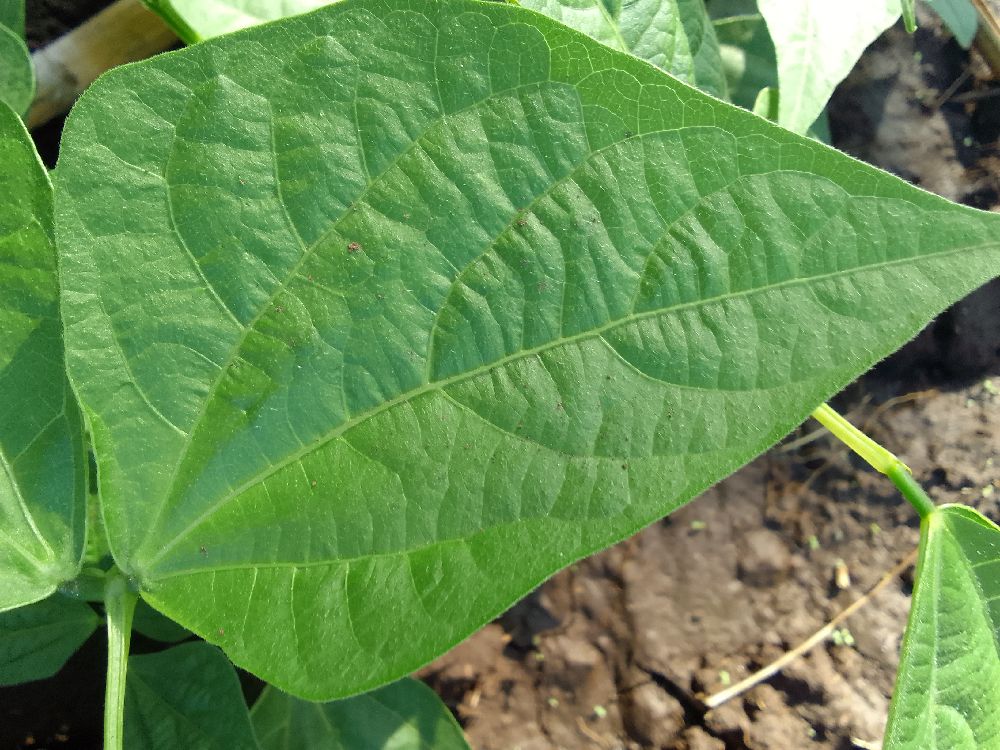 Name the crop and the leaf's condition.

common bean, healthy
